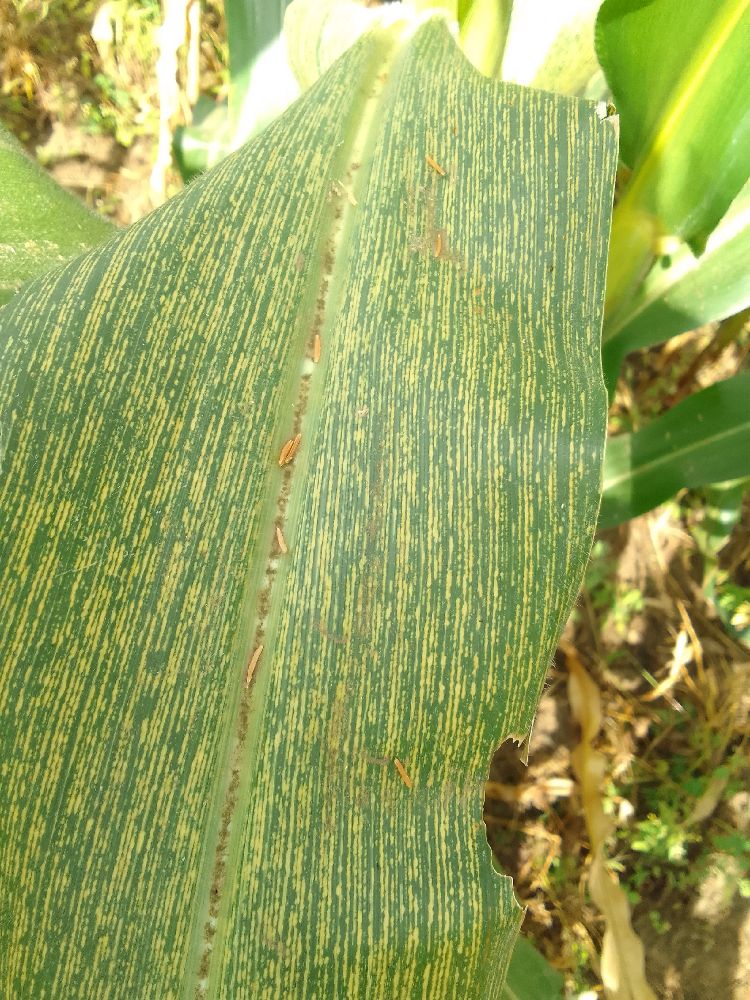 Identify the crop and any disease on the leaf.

maize, maize streak virus
